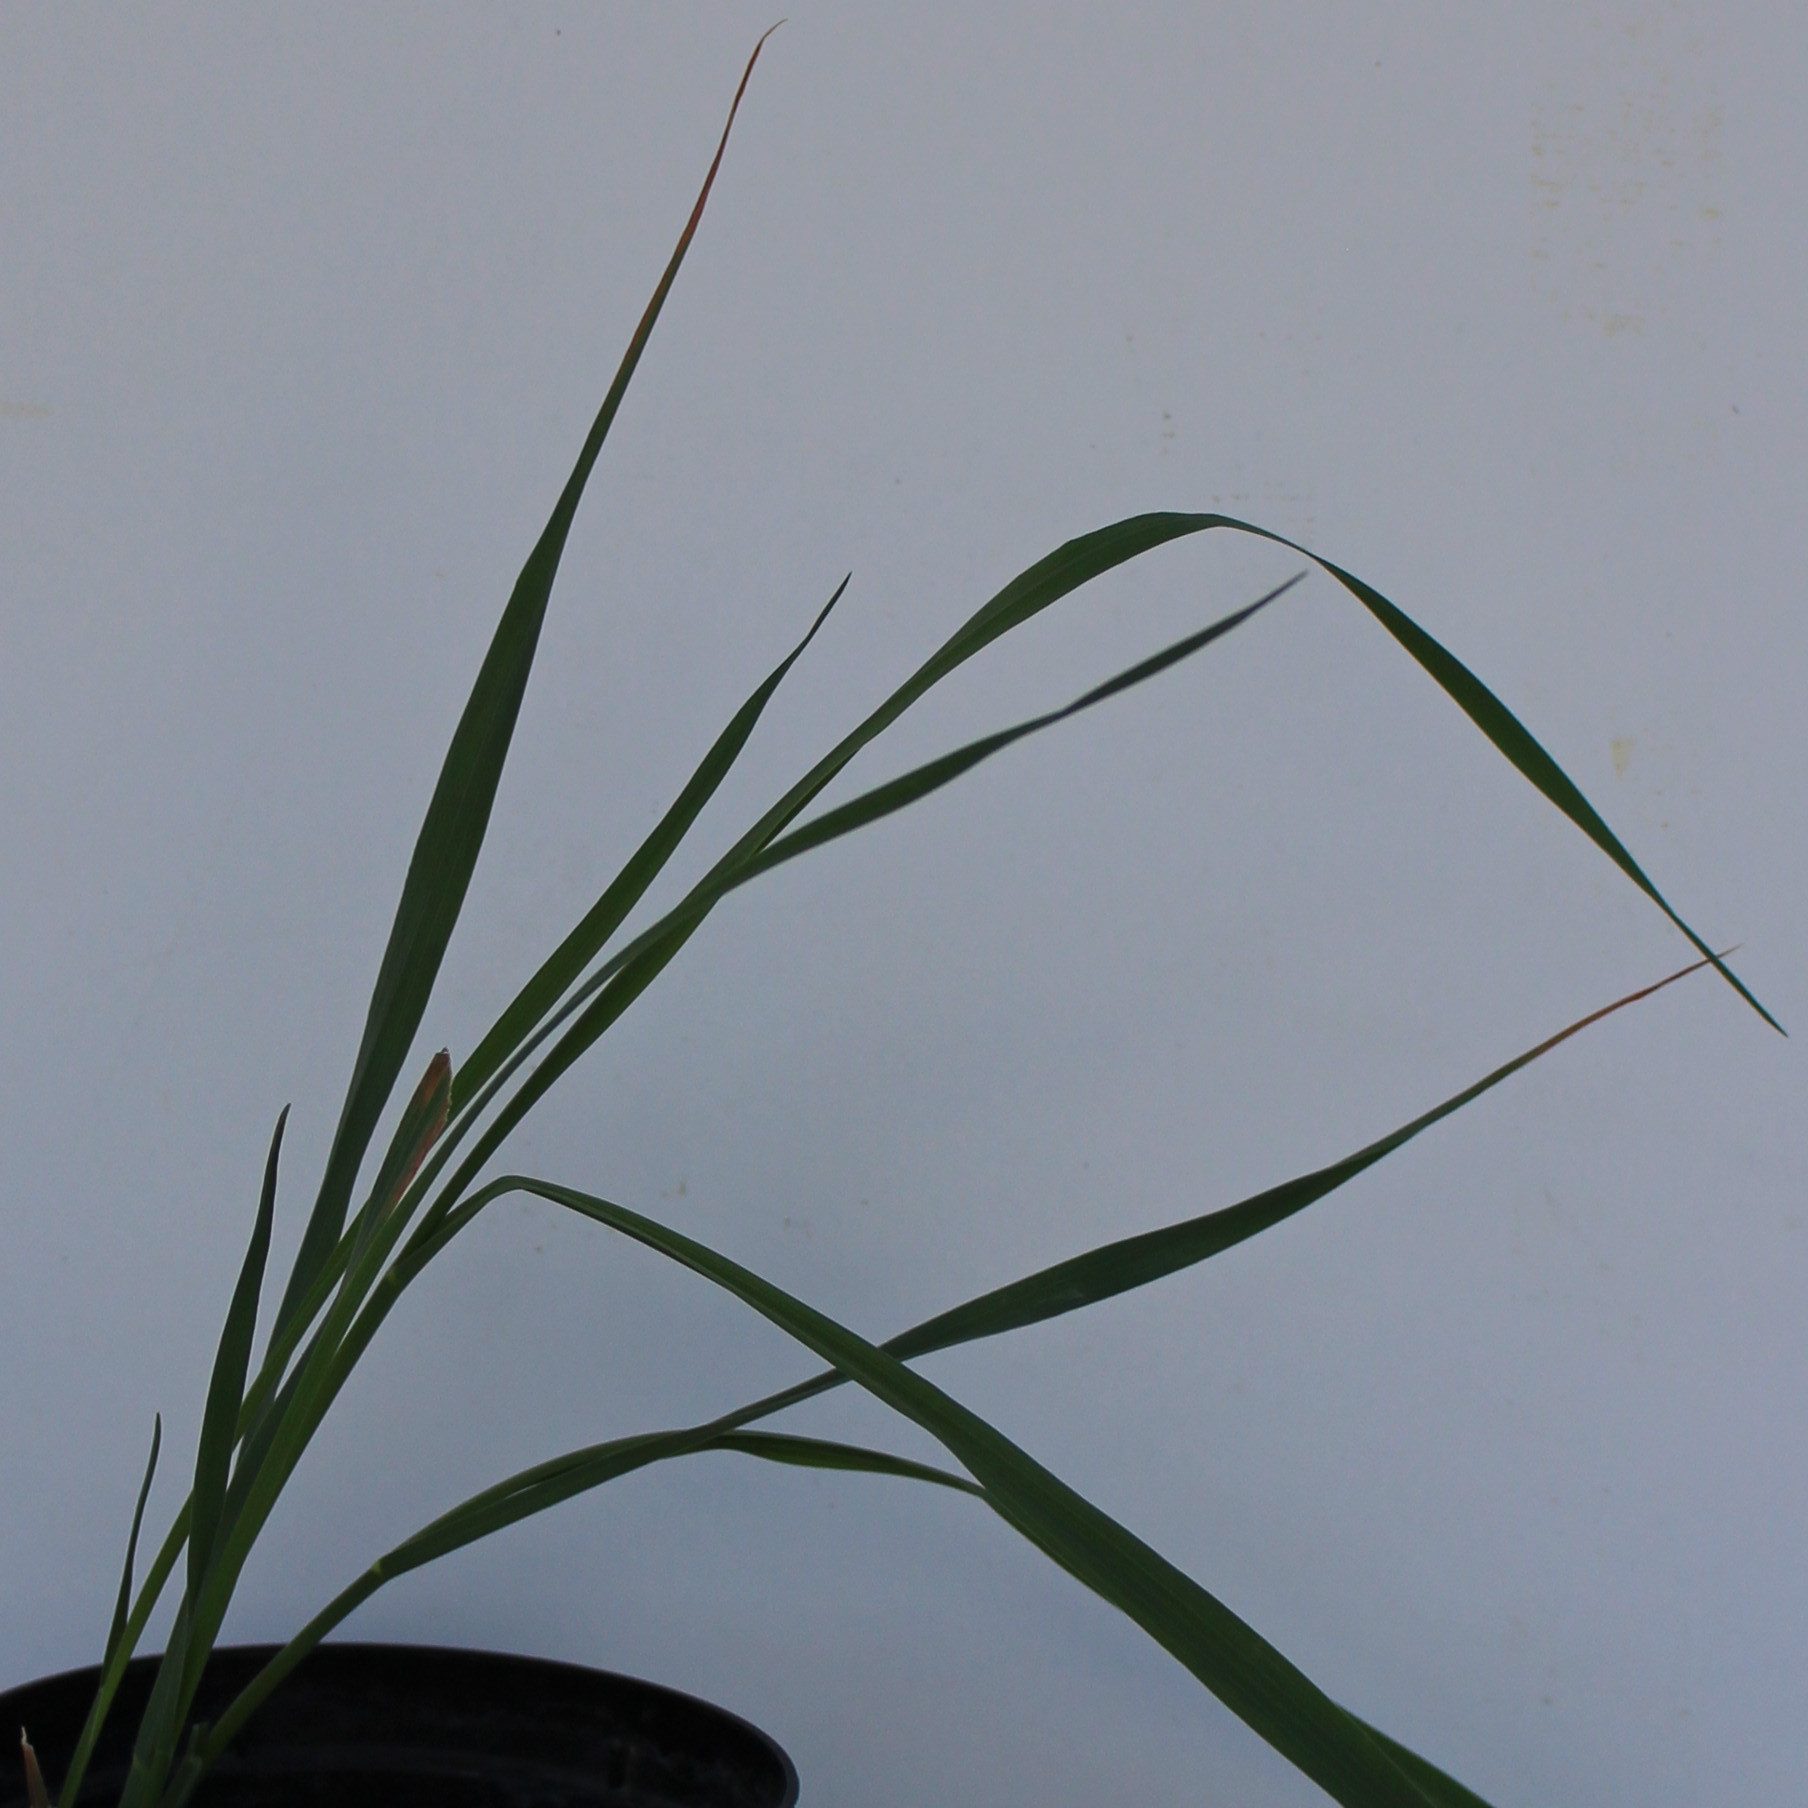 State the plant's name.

Avena sterilis
